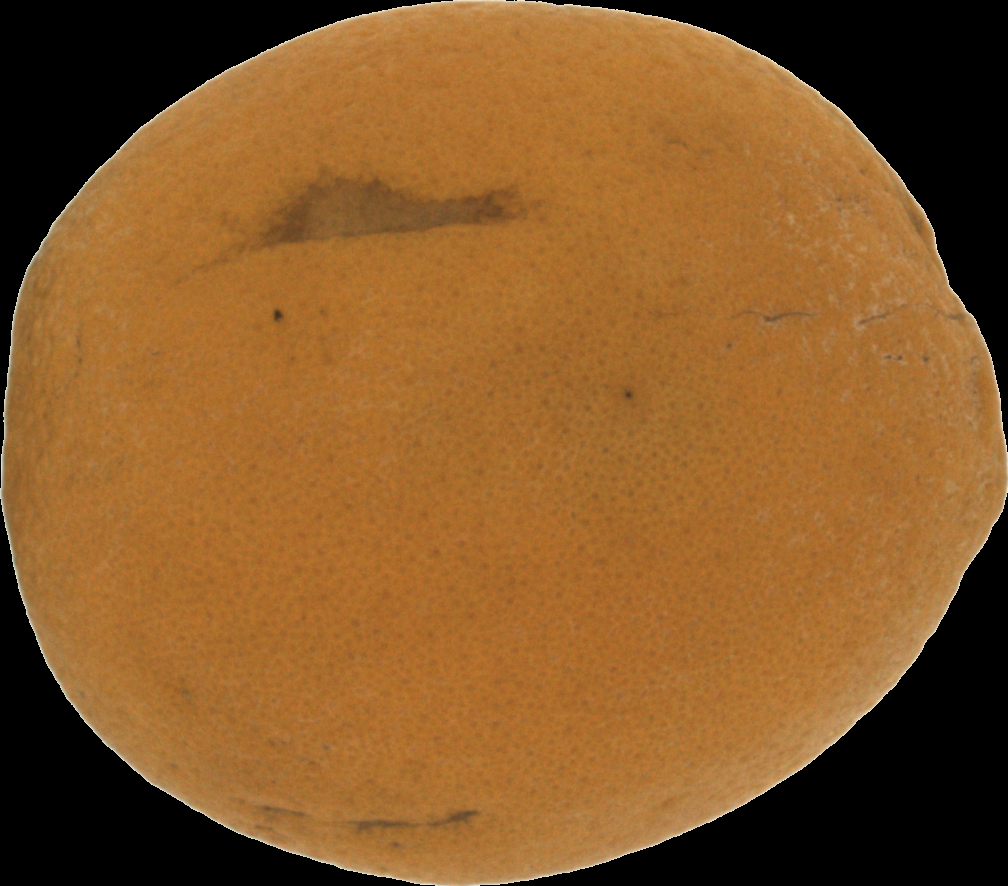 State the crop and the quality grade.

orange, bad
